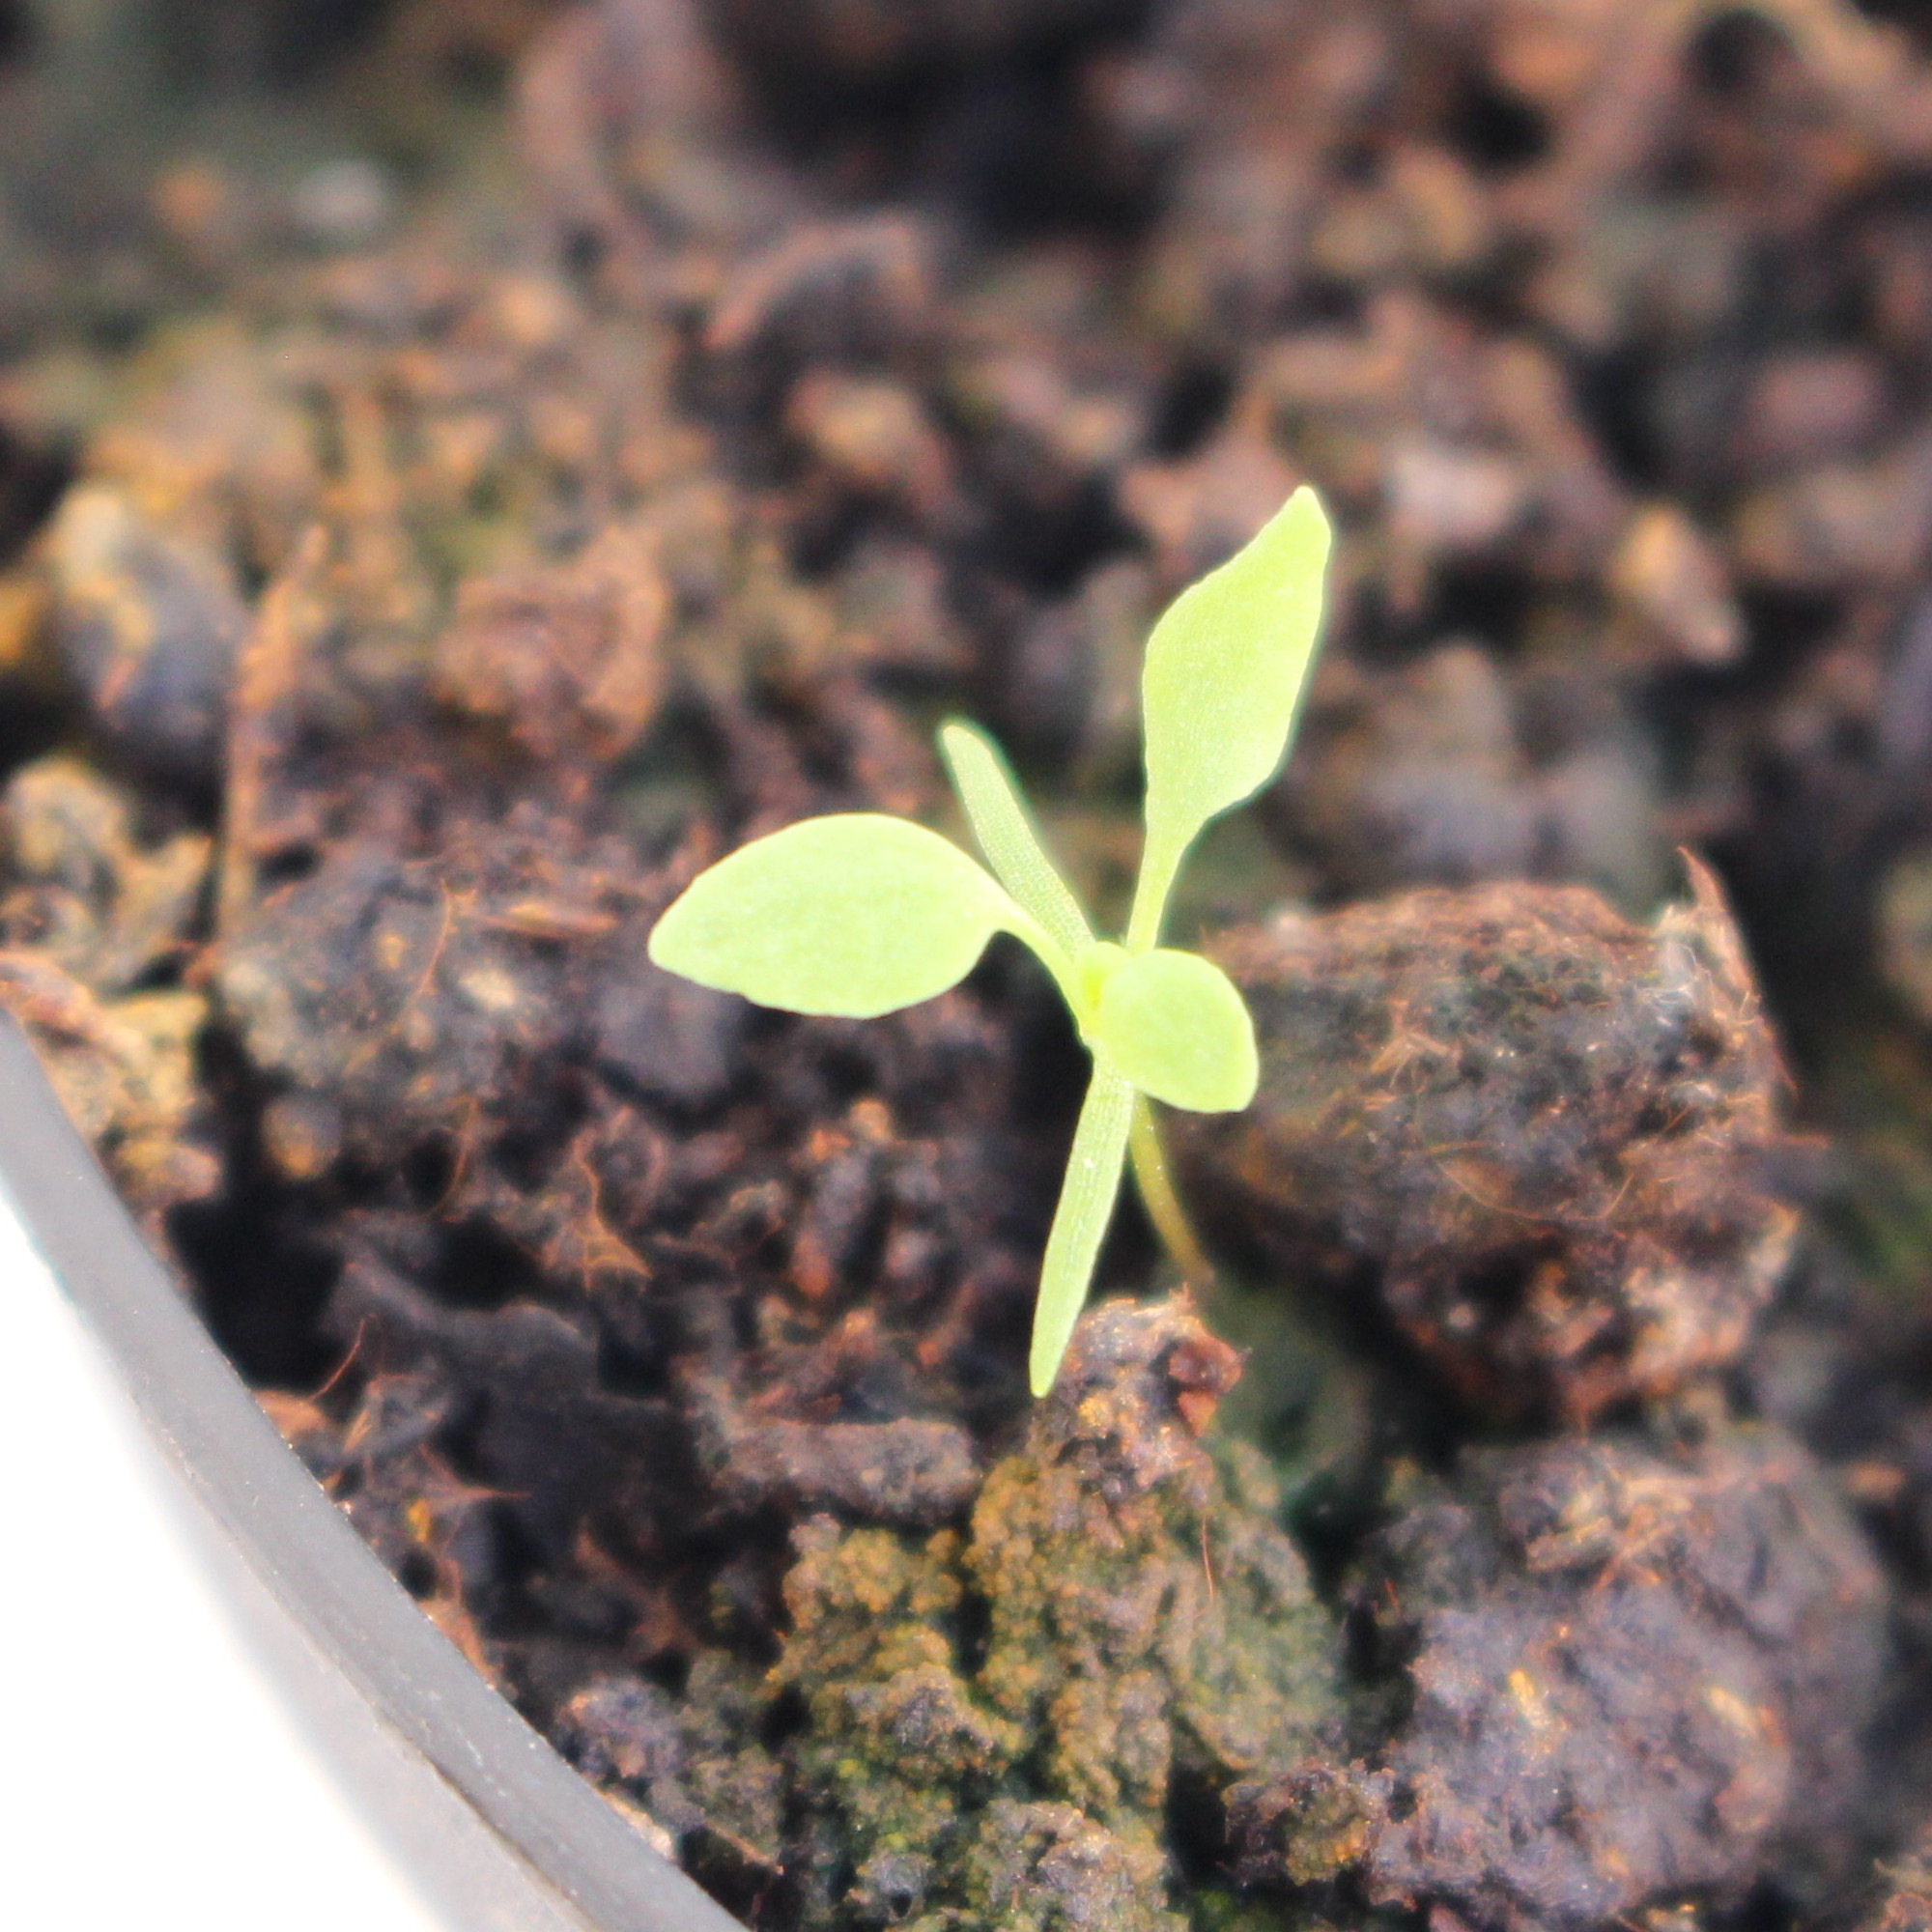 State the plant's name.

Papaver rhoeas
